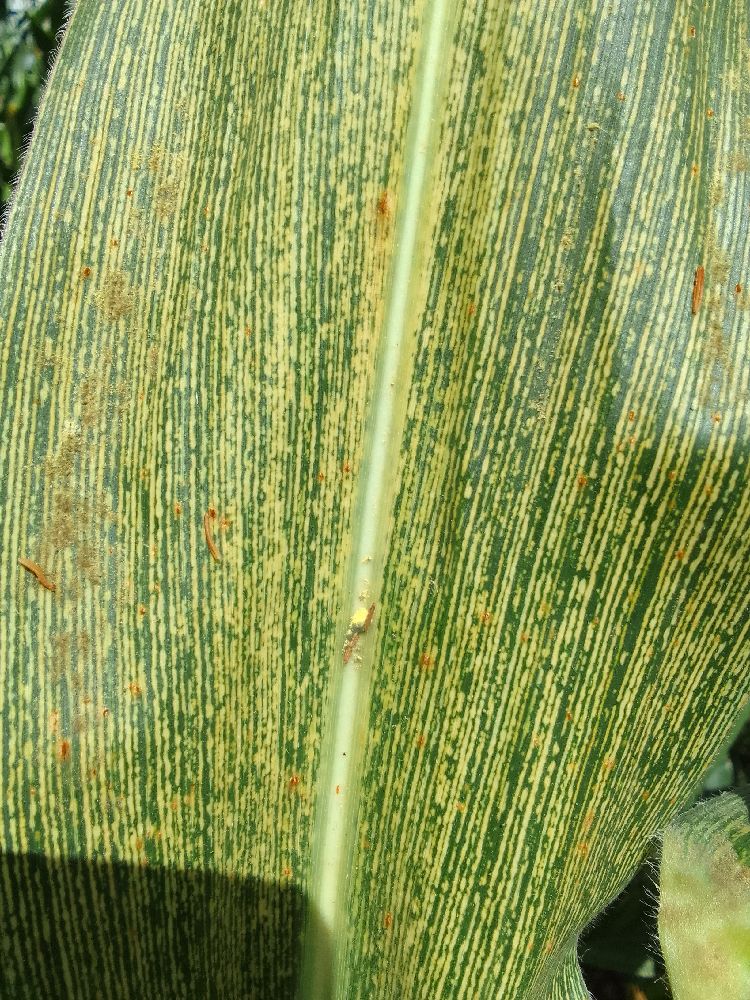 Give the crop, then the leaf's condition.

maize, maize streak virus
